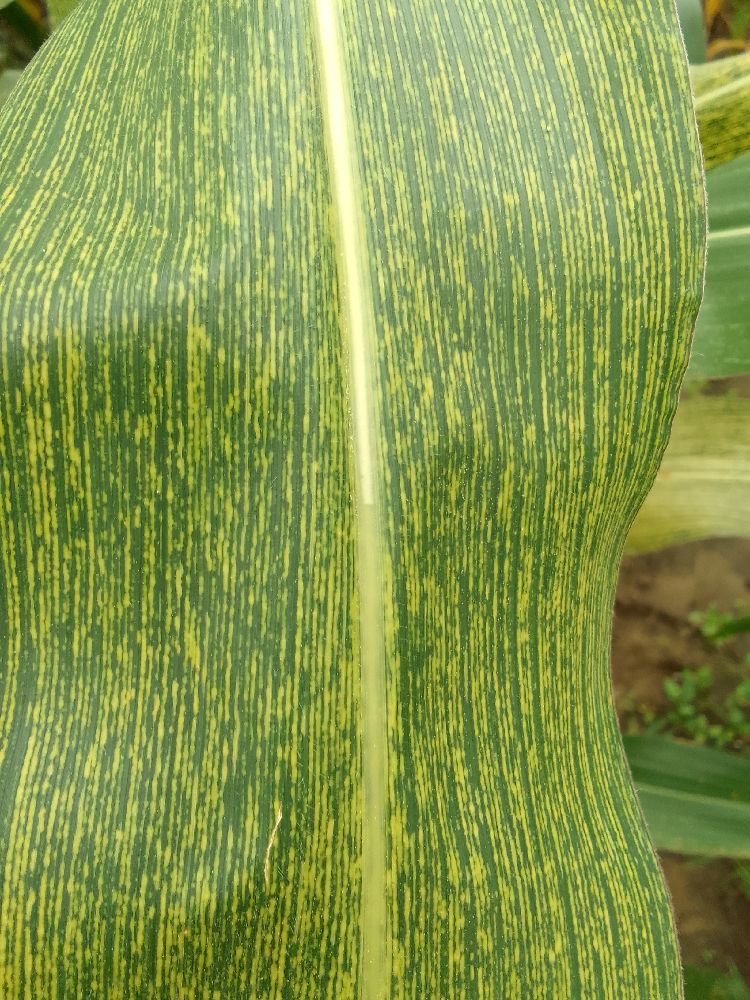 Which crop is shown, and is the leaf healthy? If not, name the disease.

maize, maize streak virus
